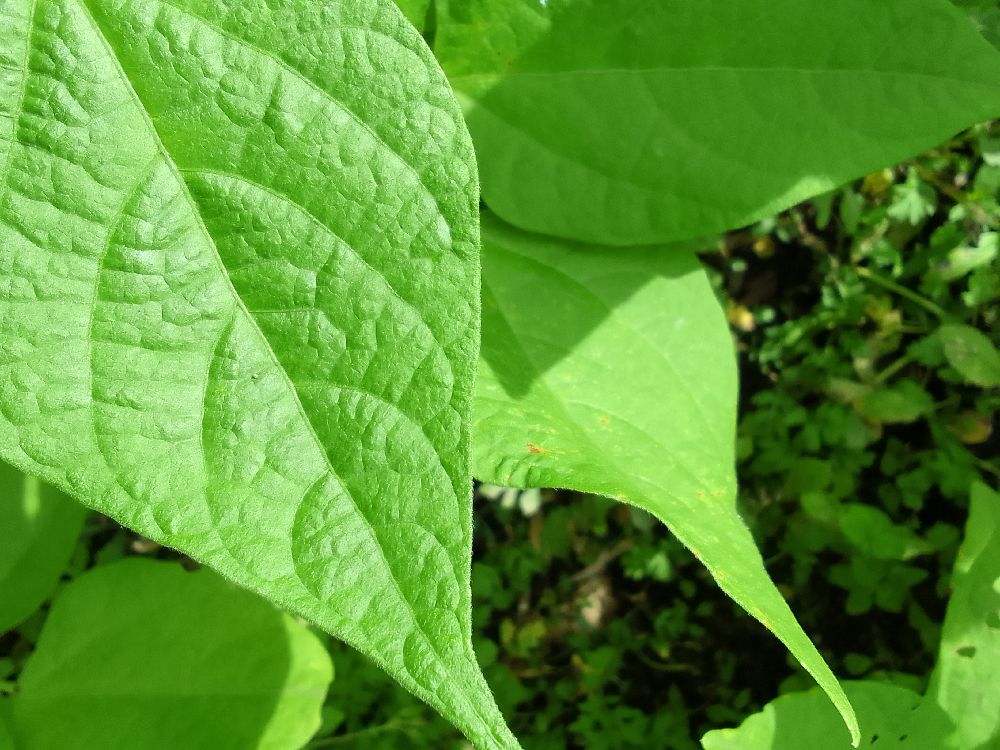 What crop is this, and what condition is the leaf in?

common bean, healthy
